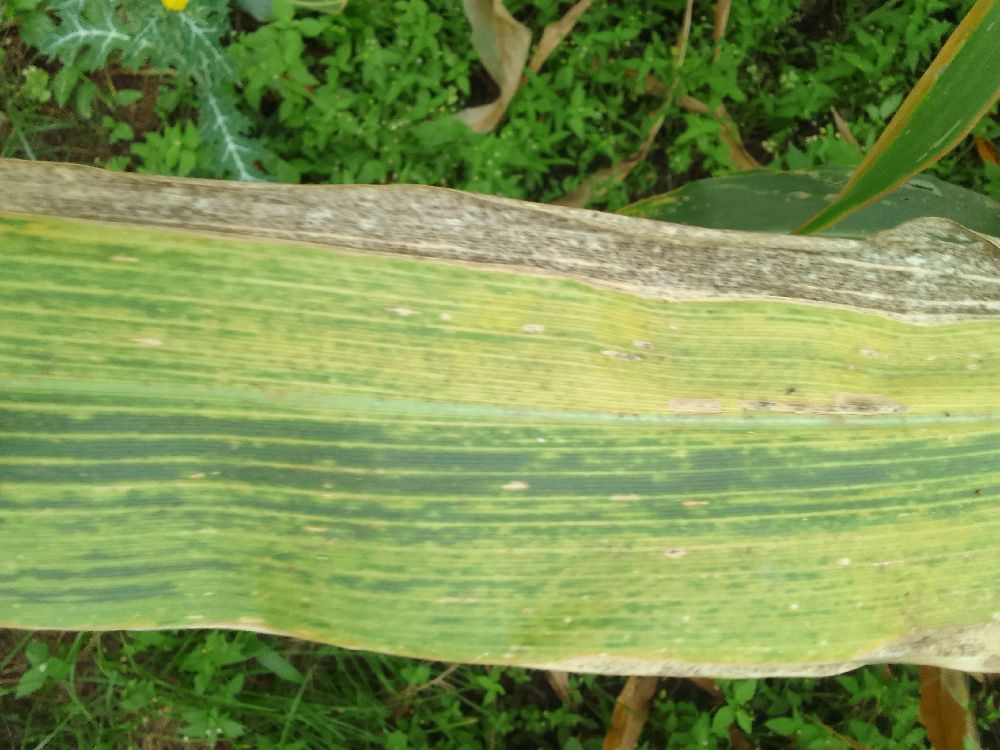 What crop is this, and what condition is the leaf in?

maize, maize lethal necrosis
